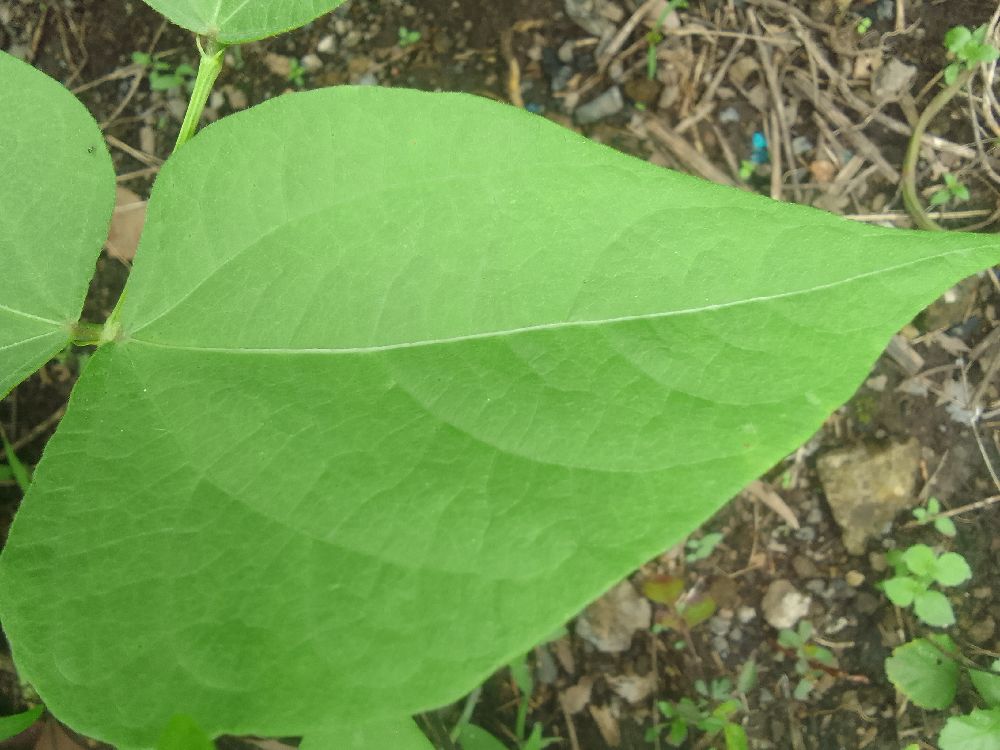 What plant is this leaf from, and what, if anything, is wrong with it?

common bean, healthy
